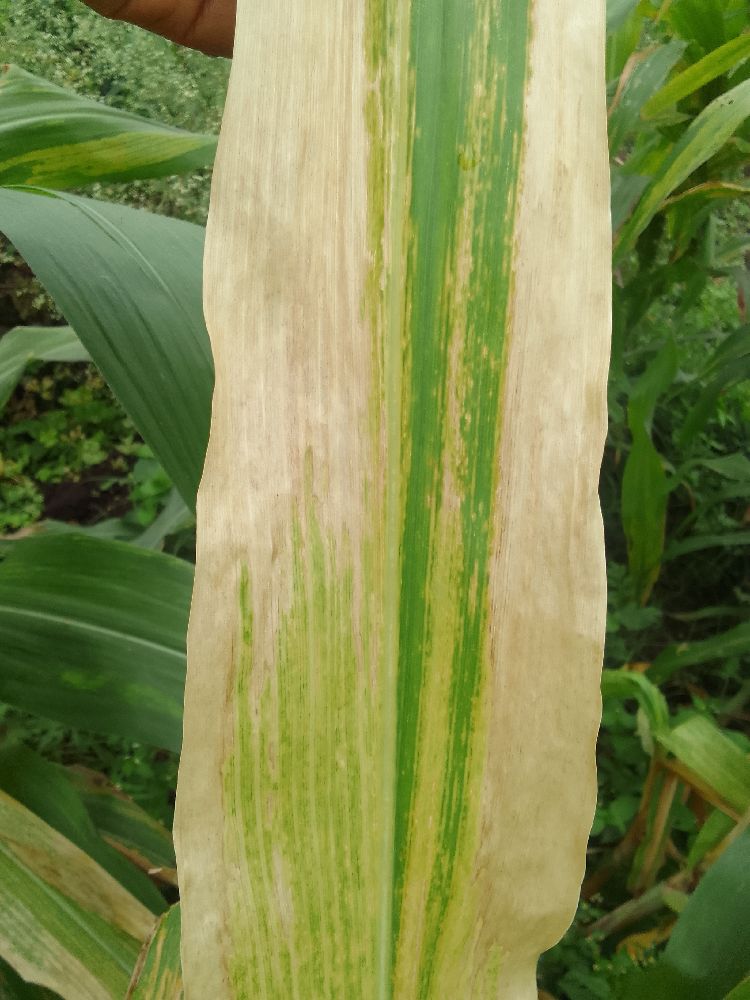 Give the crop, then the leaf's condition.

maize, maize lethal necrosis
